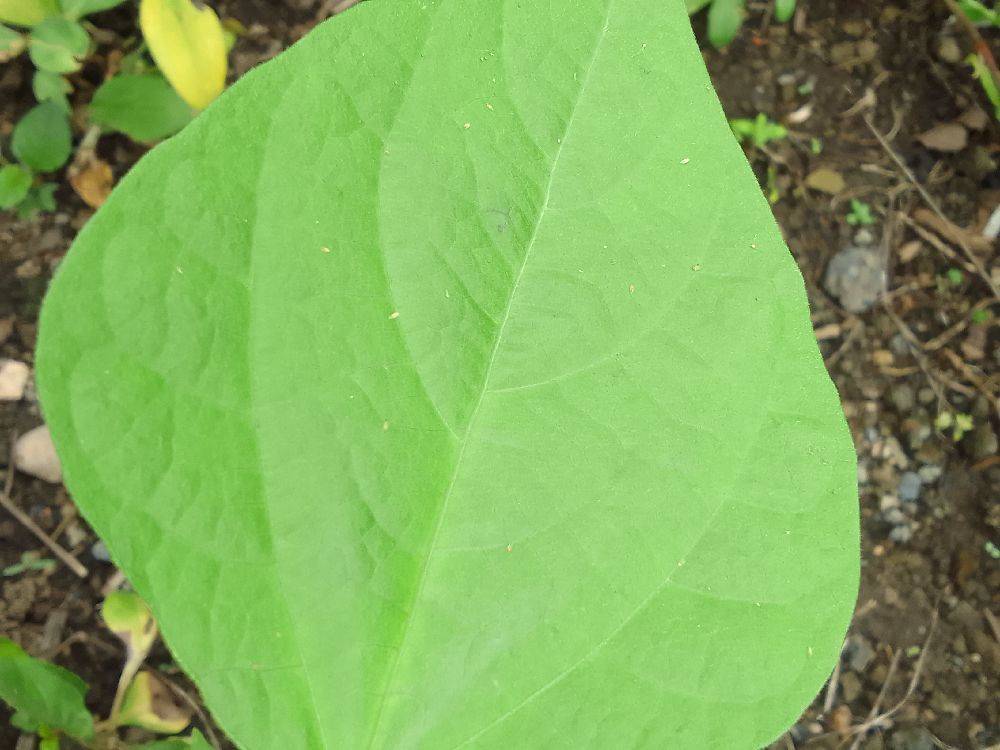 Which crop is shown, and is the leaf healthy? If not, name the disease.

common bean, healthy
